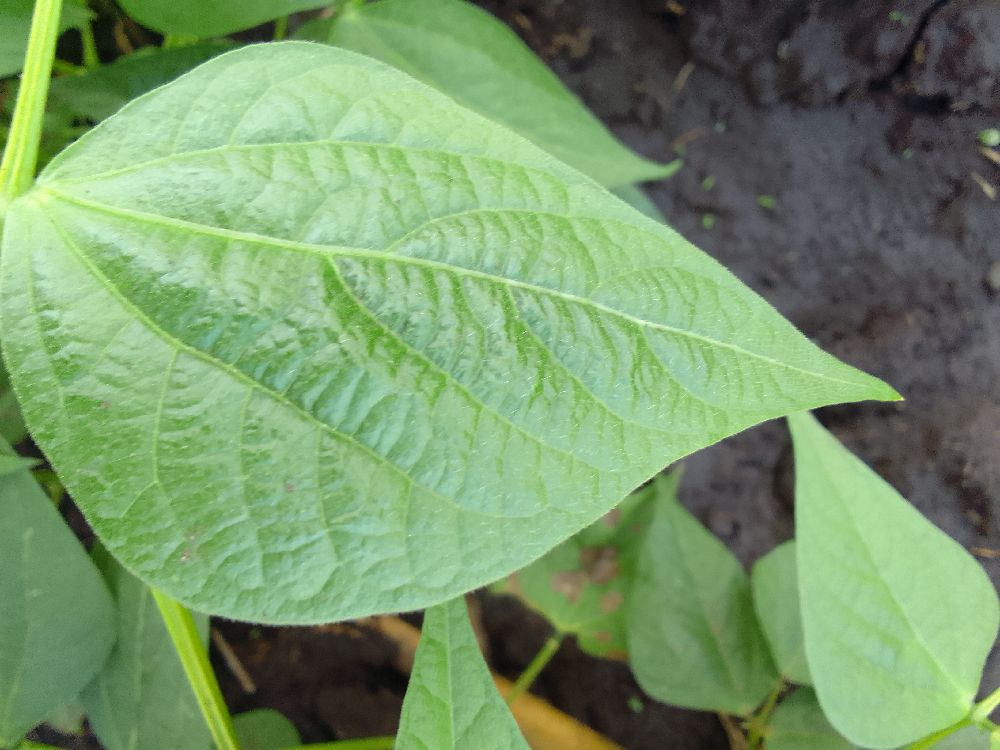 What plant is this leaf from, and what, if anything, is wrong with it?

common bean, healthy
